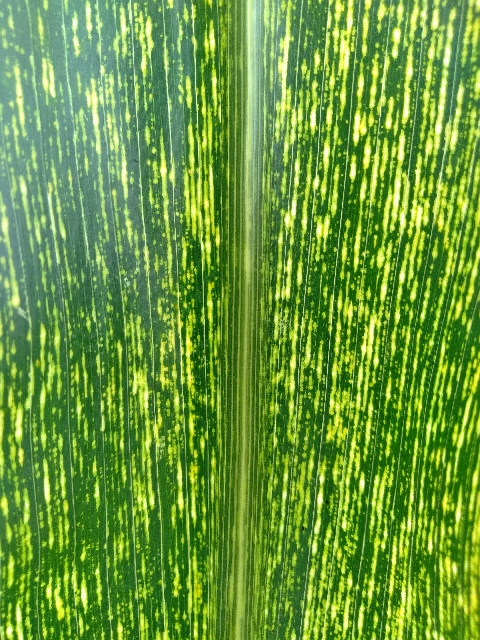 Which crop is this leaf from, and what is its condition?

maize, maize streak virus
